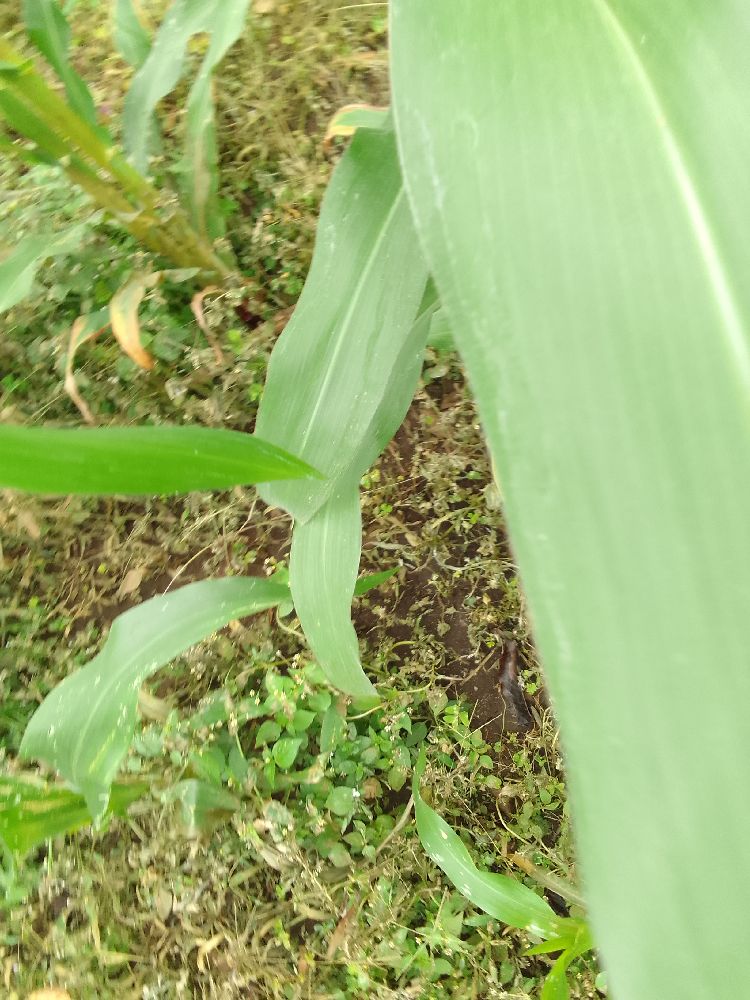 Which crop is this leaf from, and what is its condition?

maize, healthy
